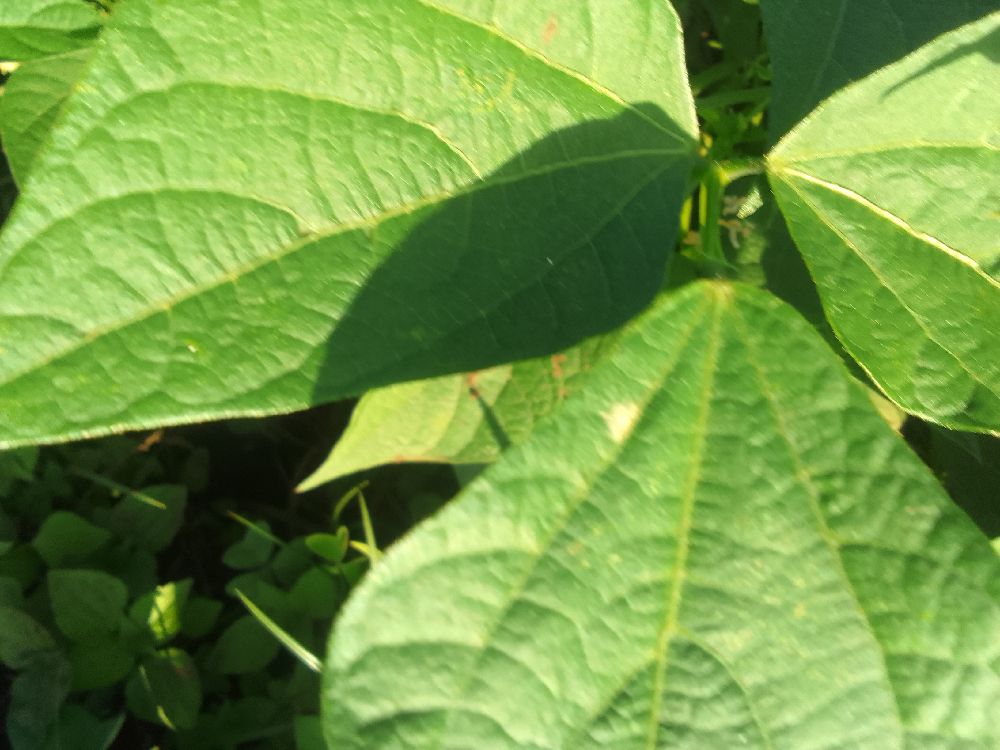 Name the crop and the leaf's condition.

common bean, healthy
